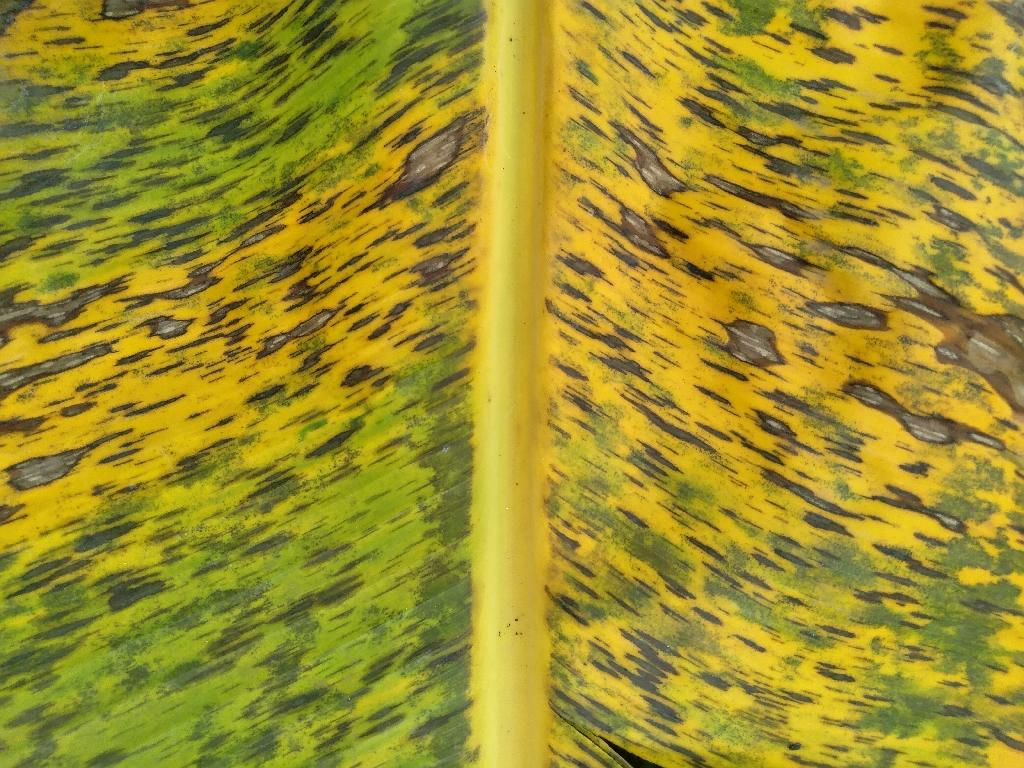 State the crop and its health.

banana, black sigatoka
